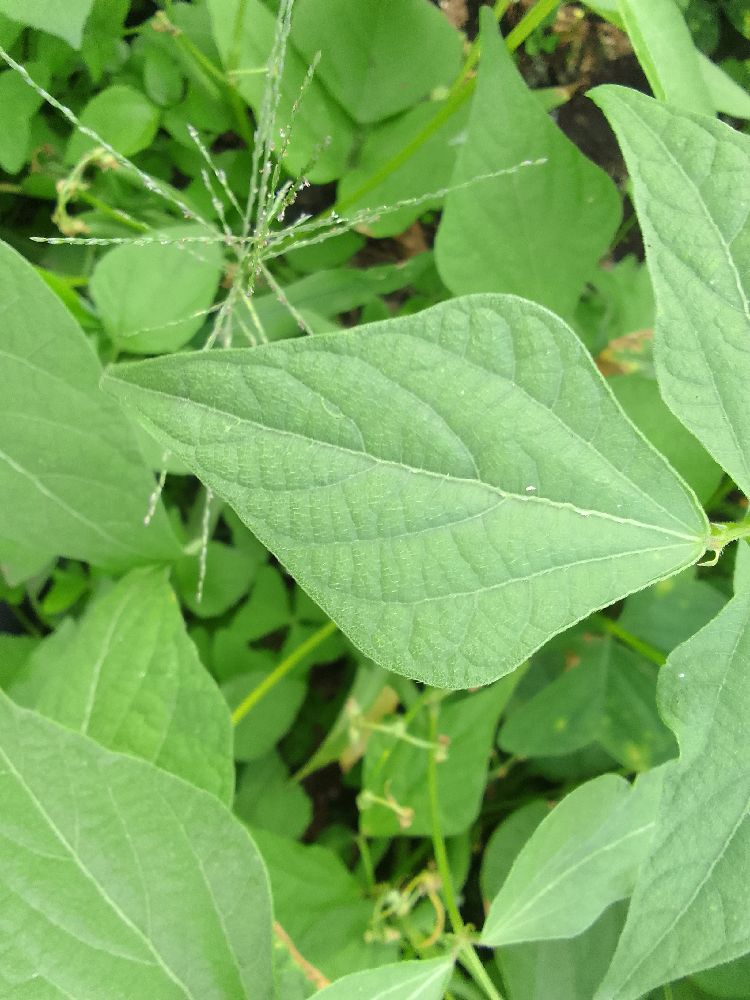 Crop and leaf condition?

common bean, healthy
